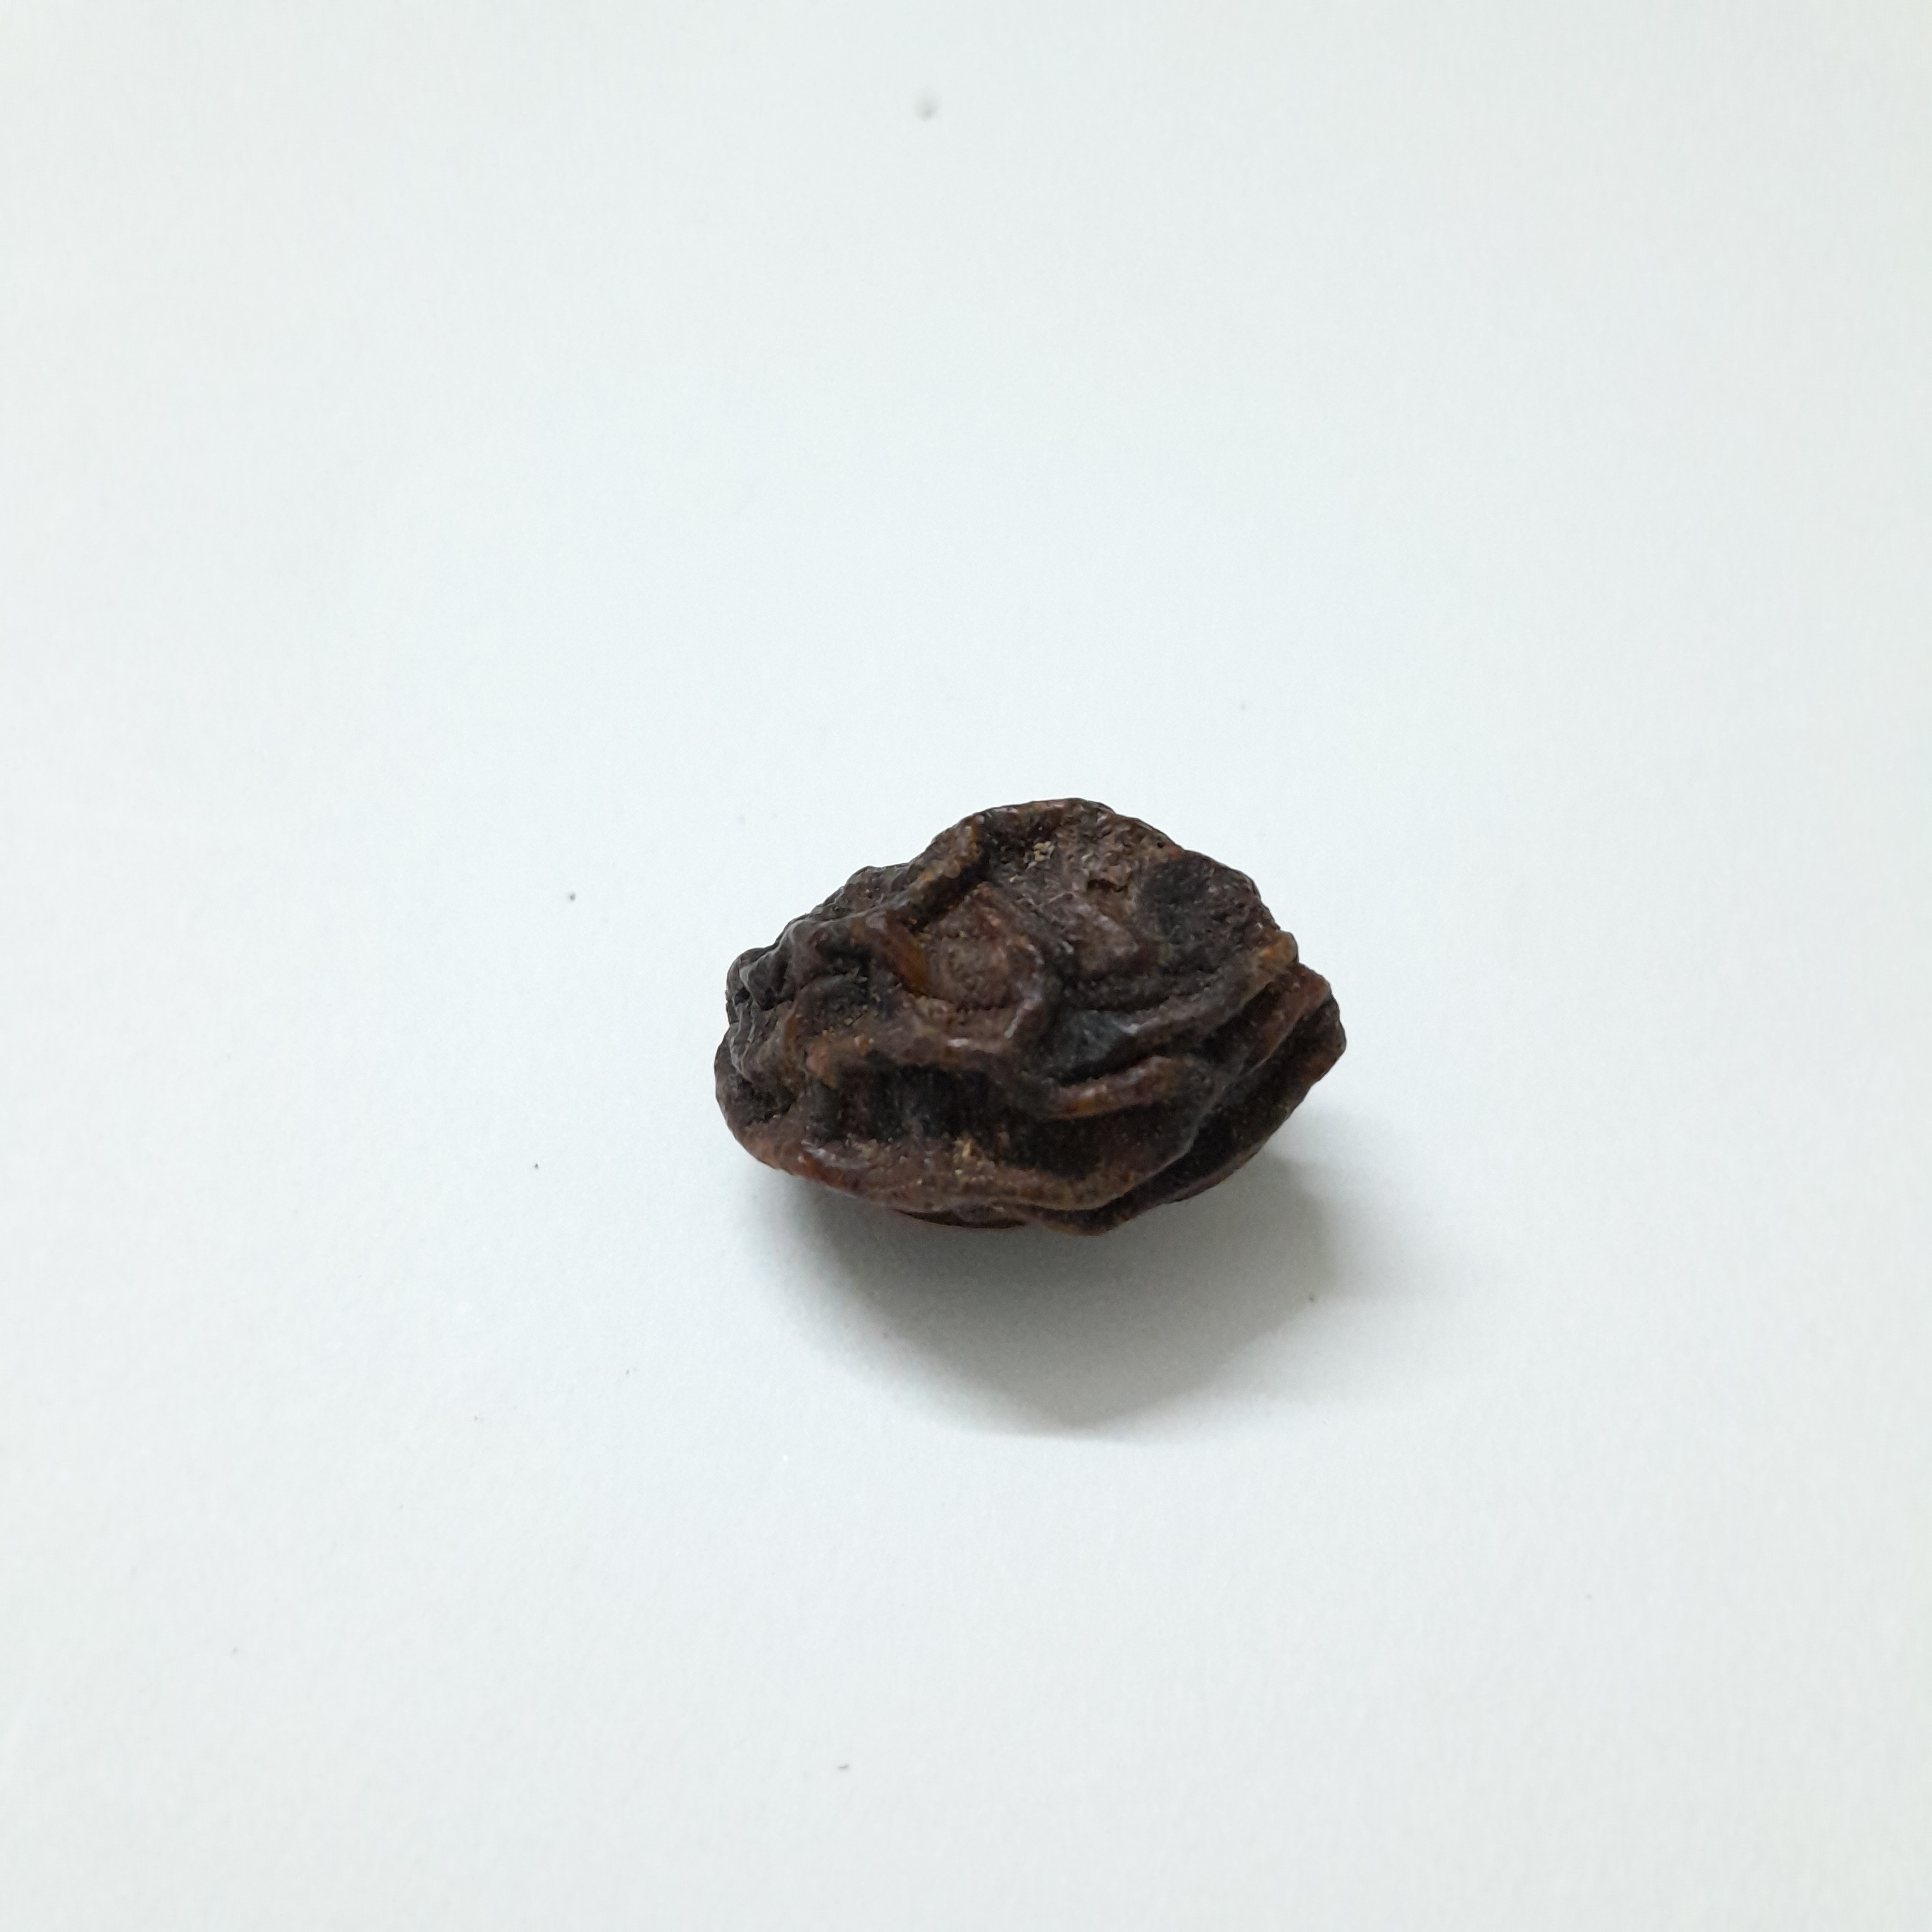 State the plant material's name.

kadukharik
